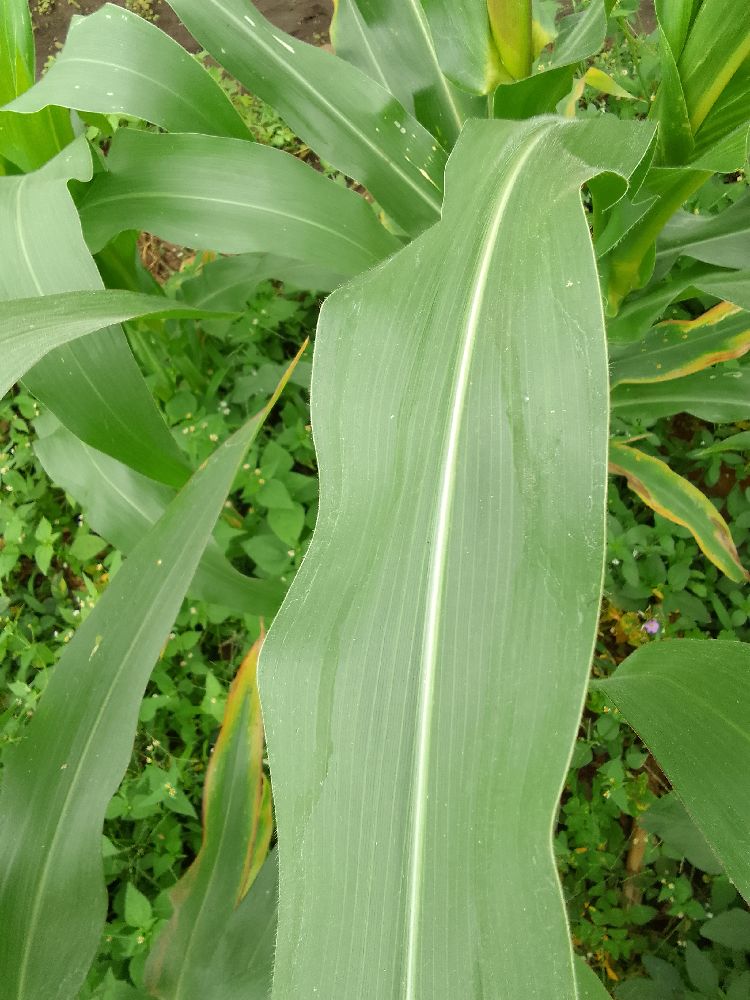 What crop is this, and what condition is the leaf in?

maize, healthy
